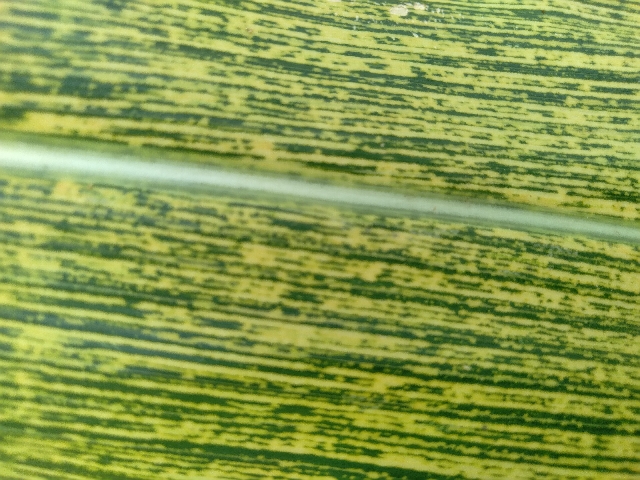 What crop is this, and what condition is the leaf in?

maize, maize streak virus
